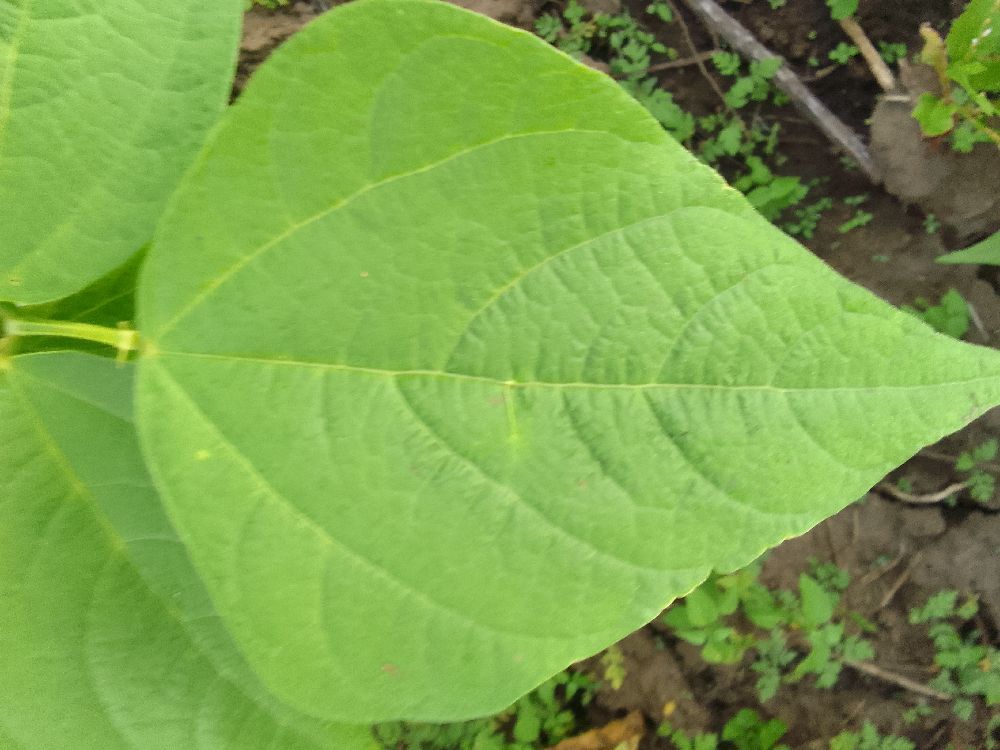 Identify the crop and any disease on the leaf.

common bean, healthy
